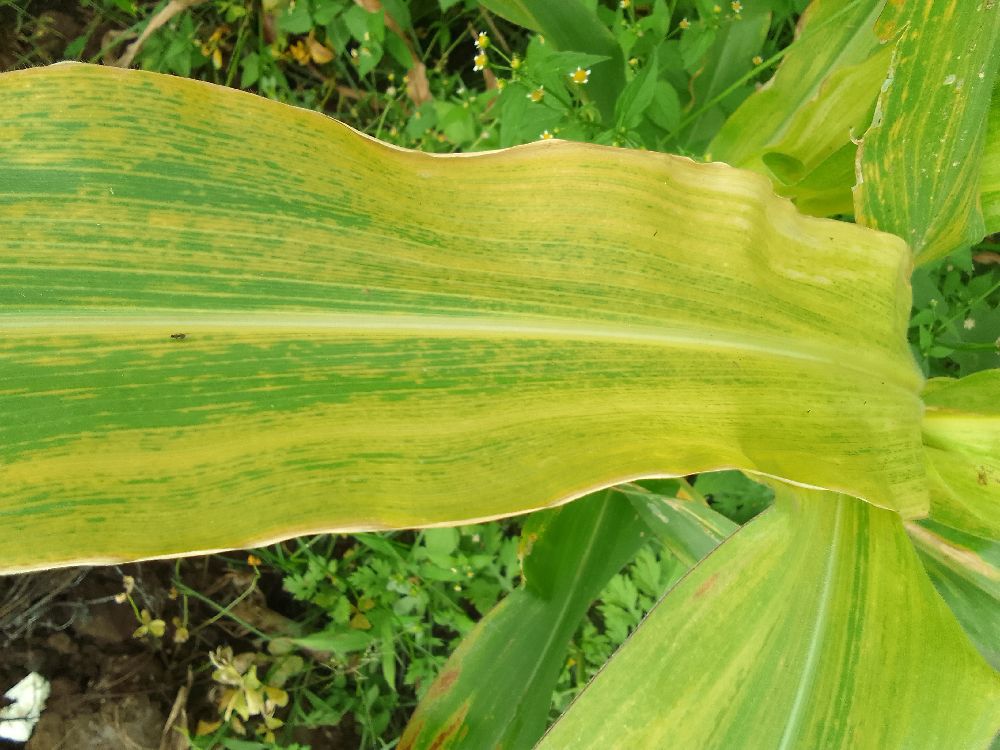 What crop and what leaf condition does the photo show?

maize, maize lethal necrosis
